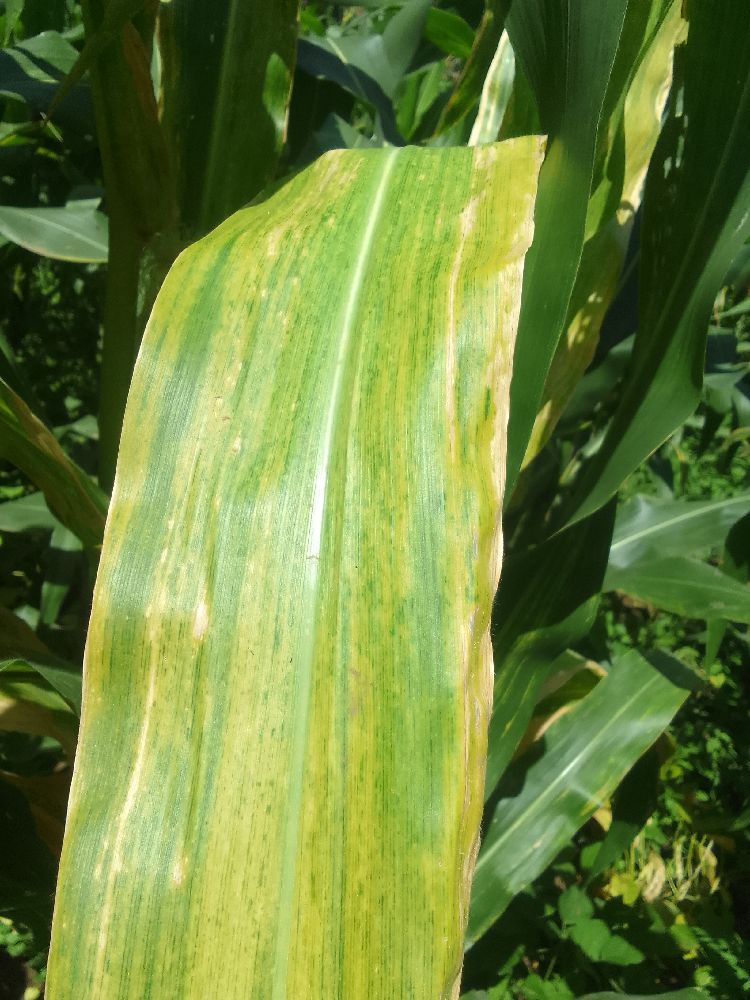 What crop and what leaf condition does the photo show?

maize, maize lethal necrosis
